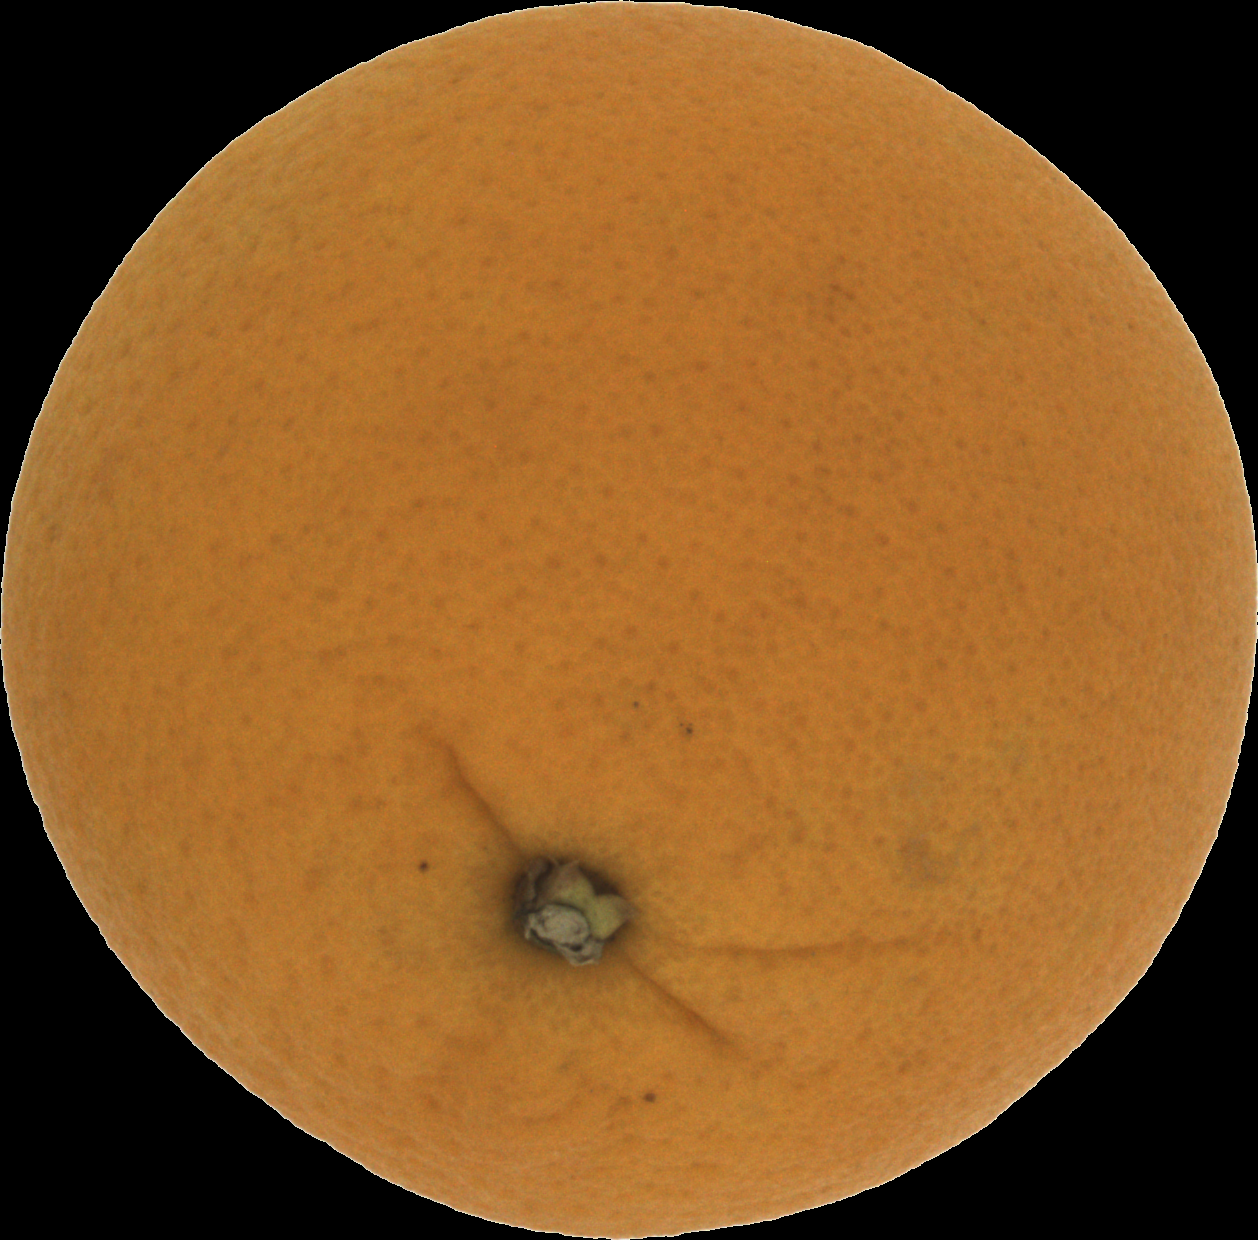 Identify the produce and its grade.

orange, good
